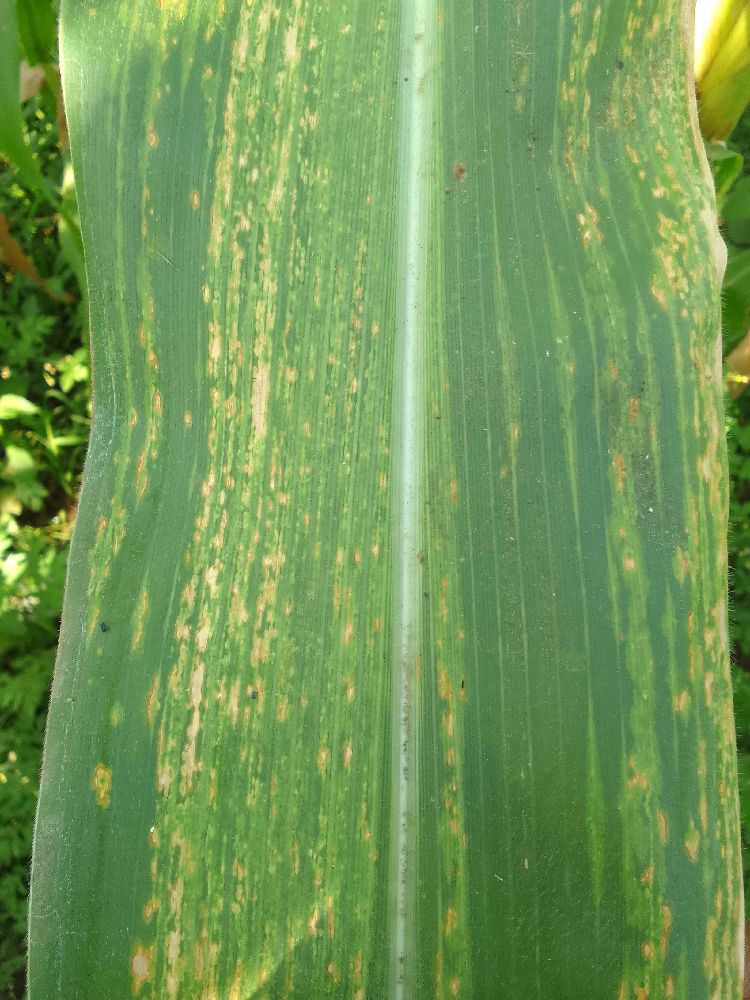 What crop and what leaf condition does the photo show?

maize, maize lethal necrosis
